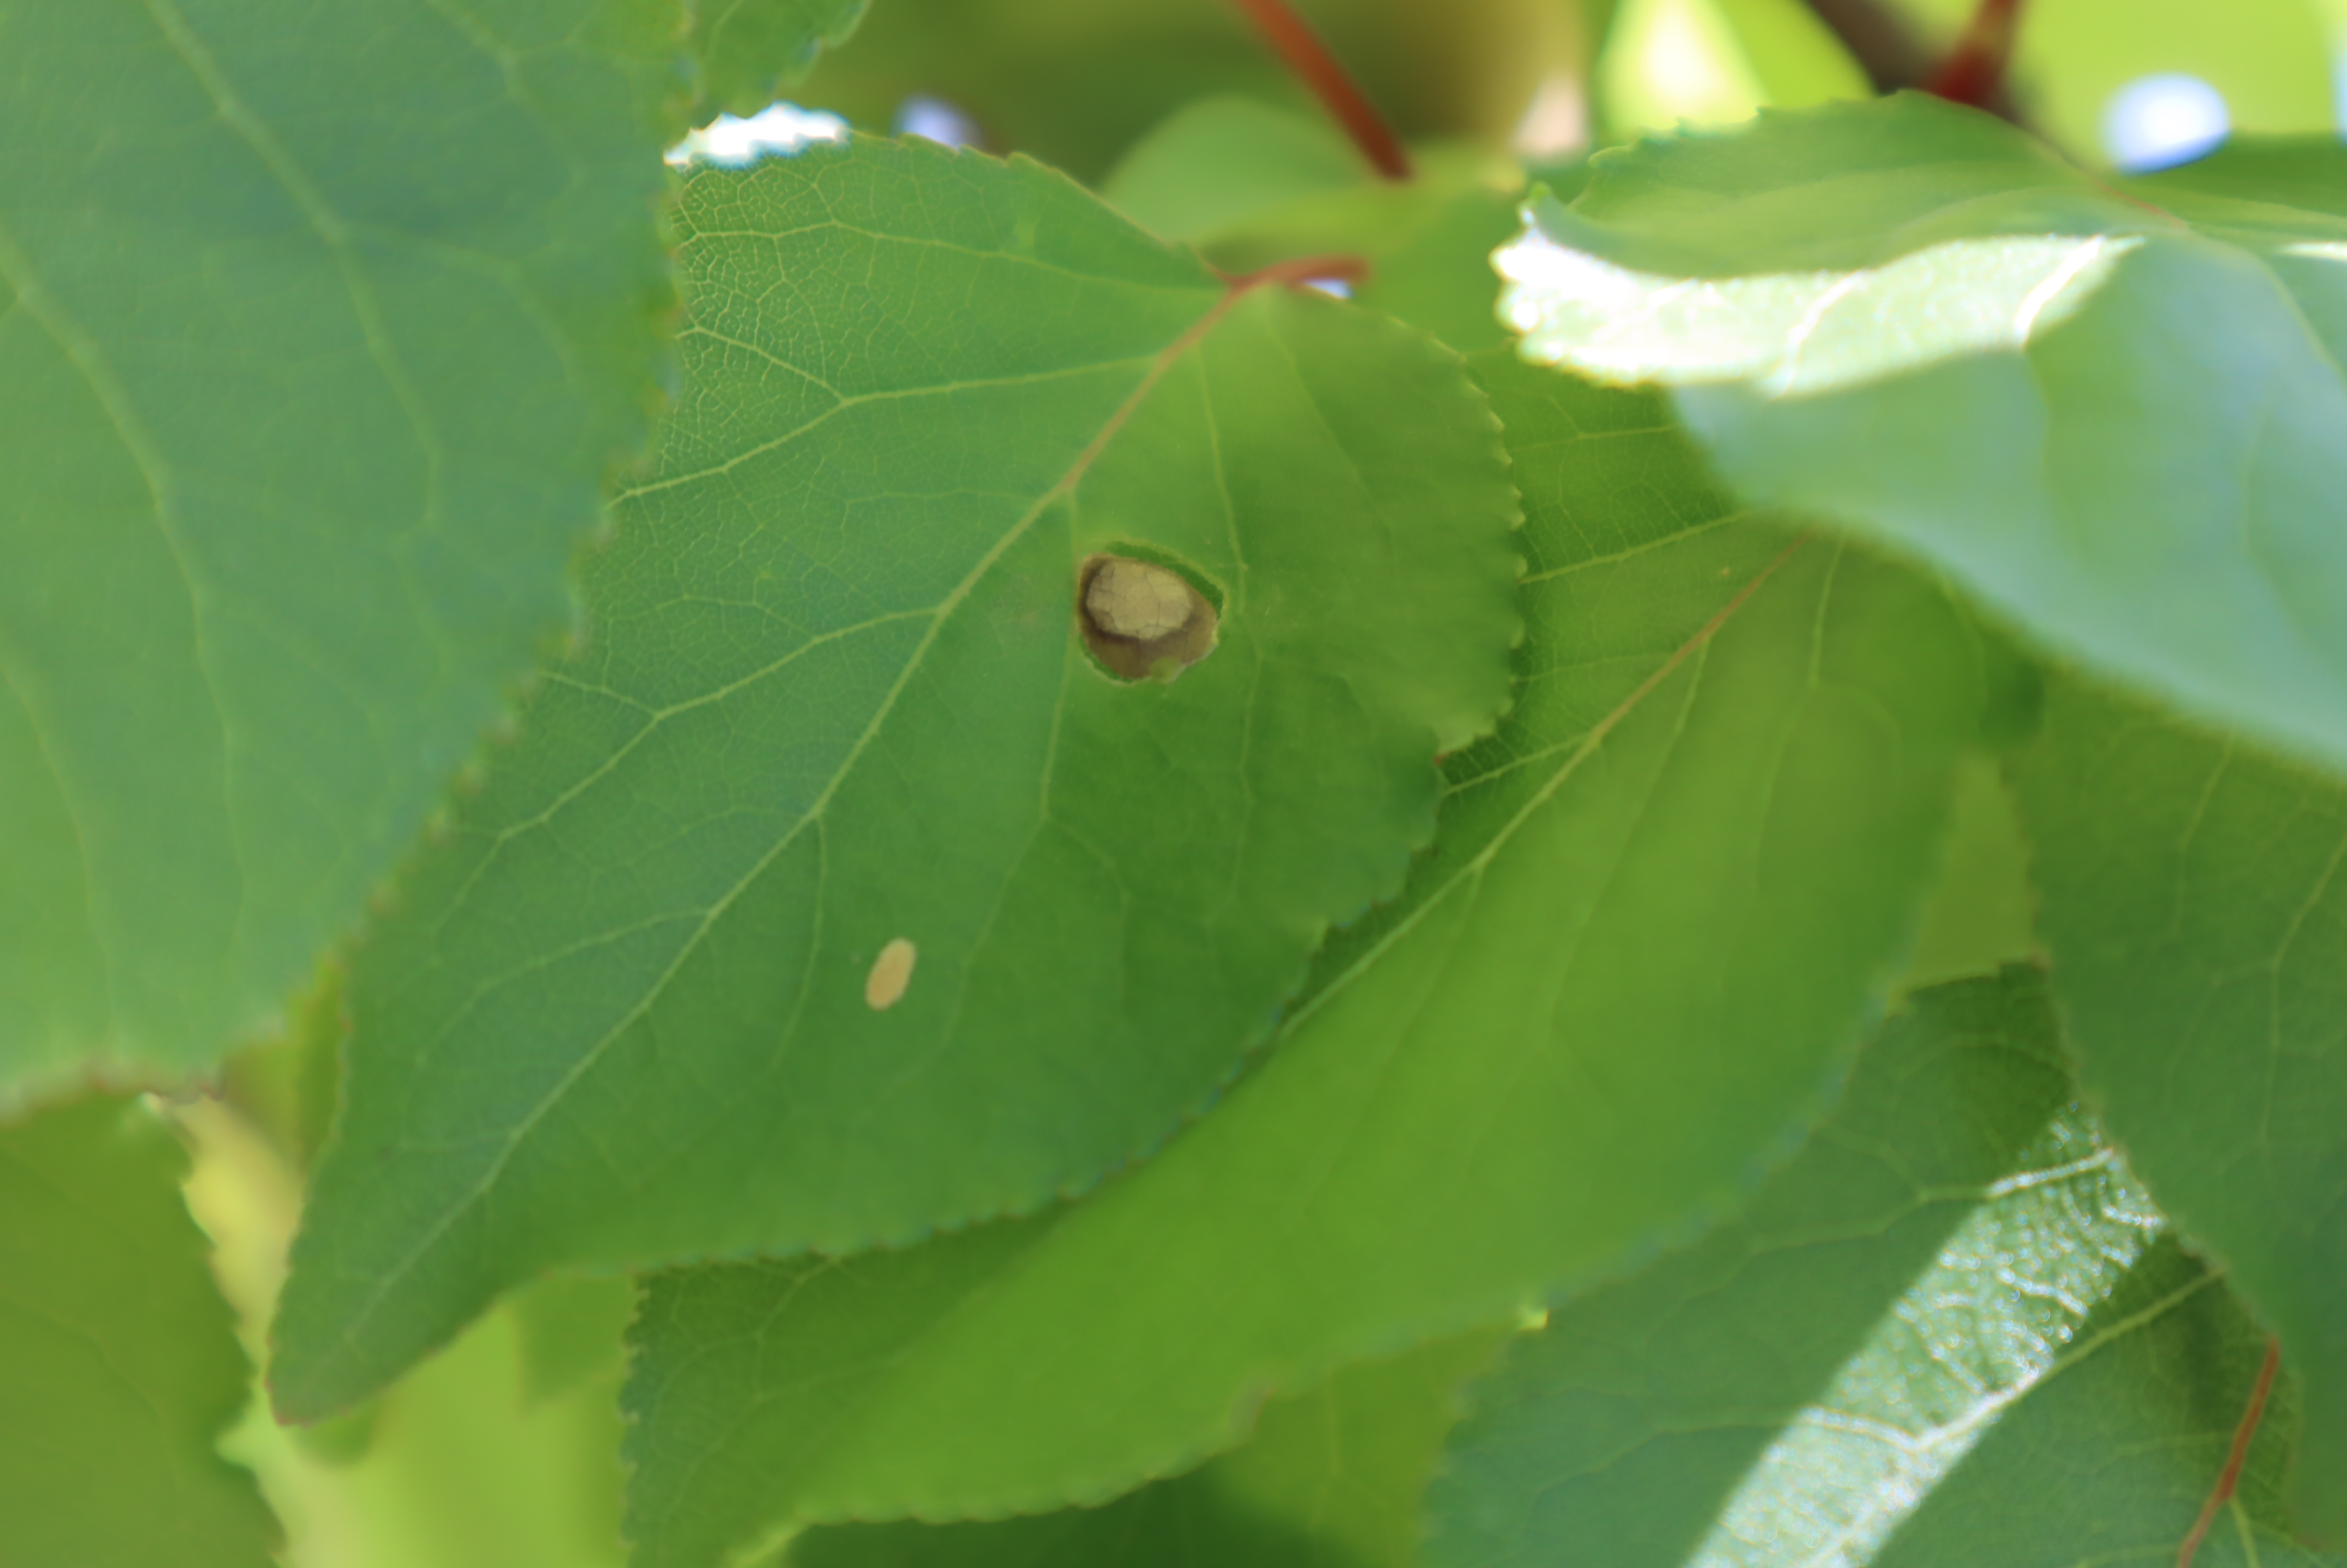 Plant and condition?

apricot, shot hole disease
